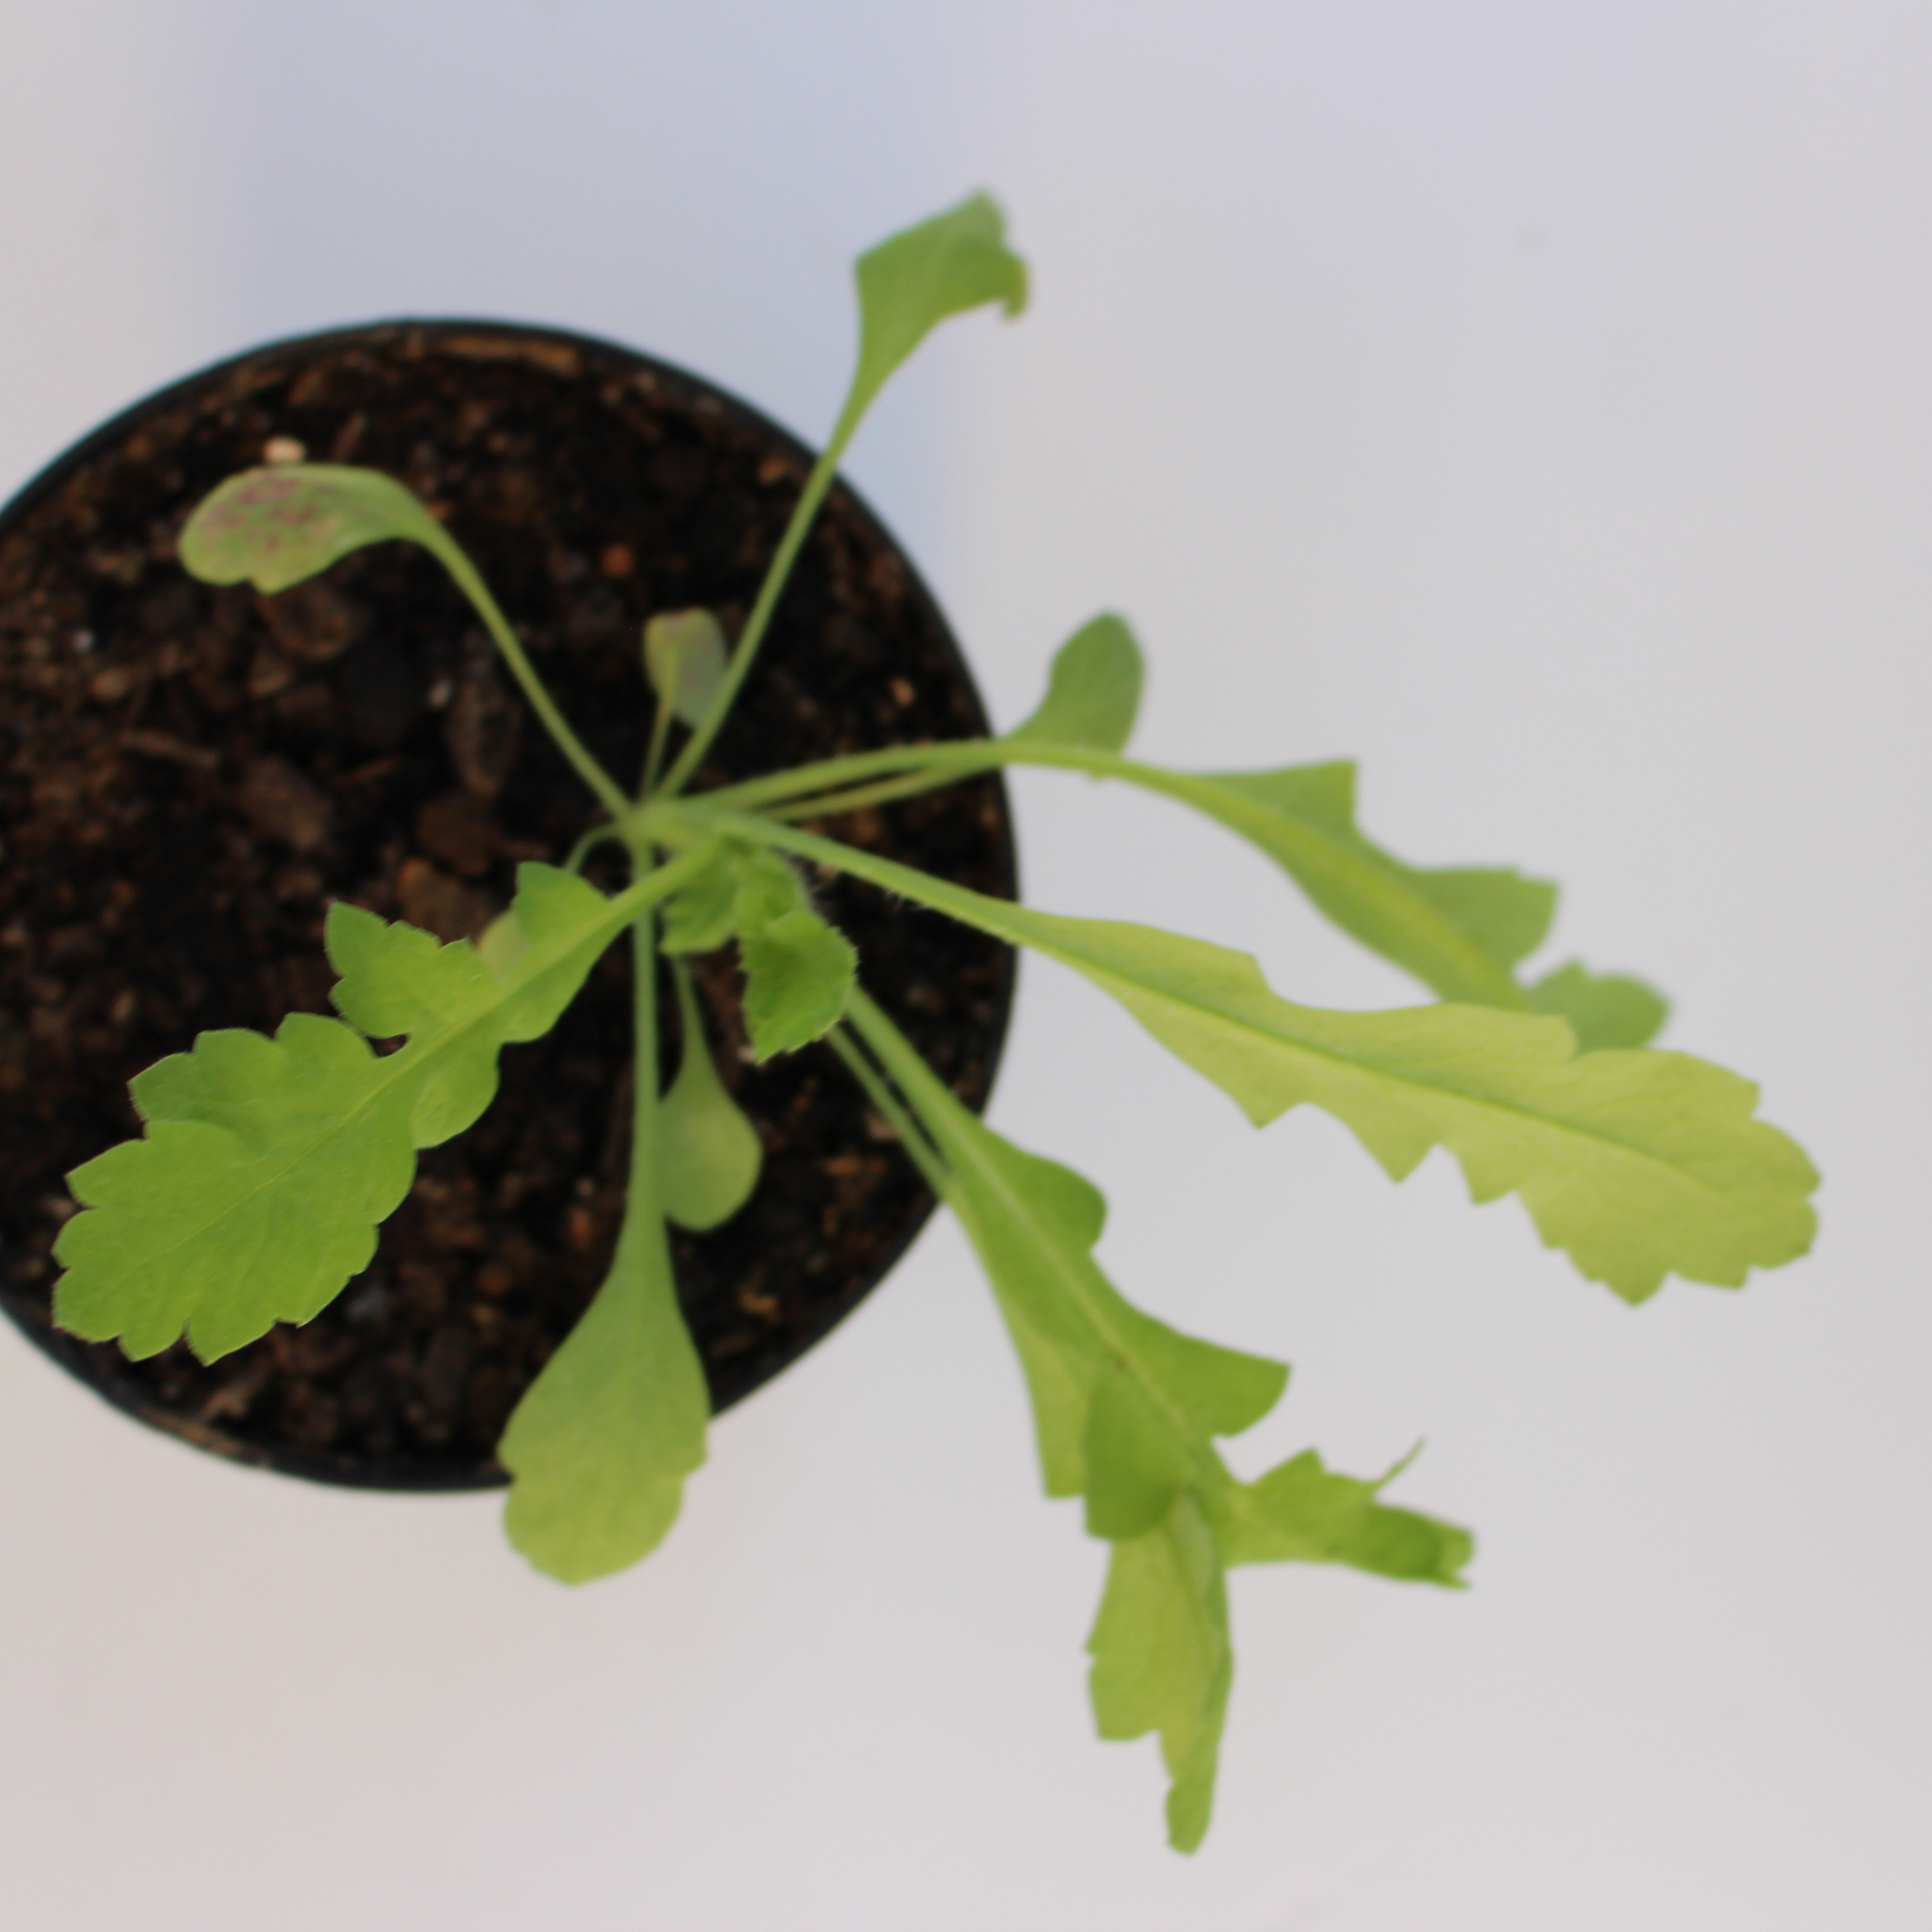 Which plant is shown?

Papaver rhoeas
